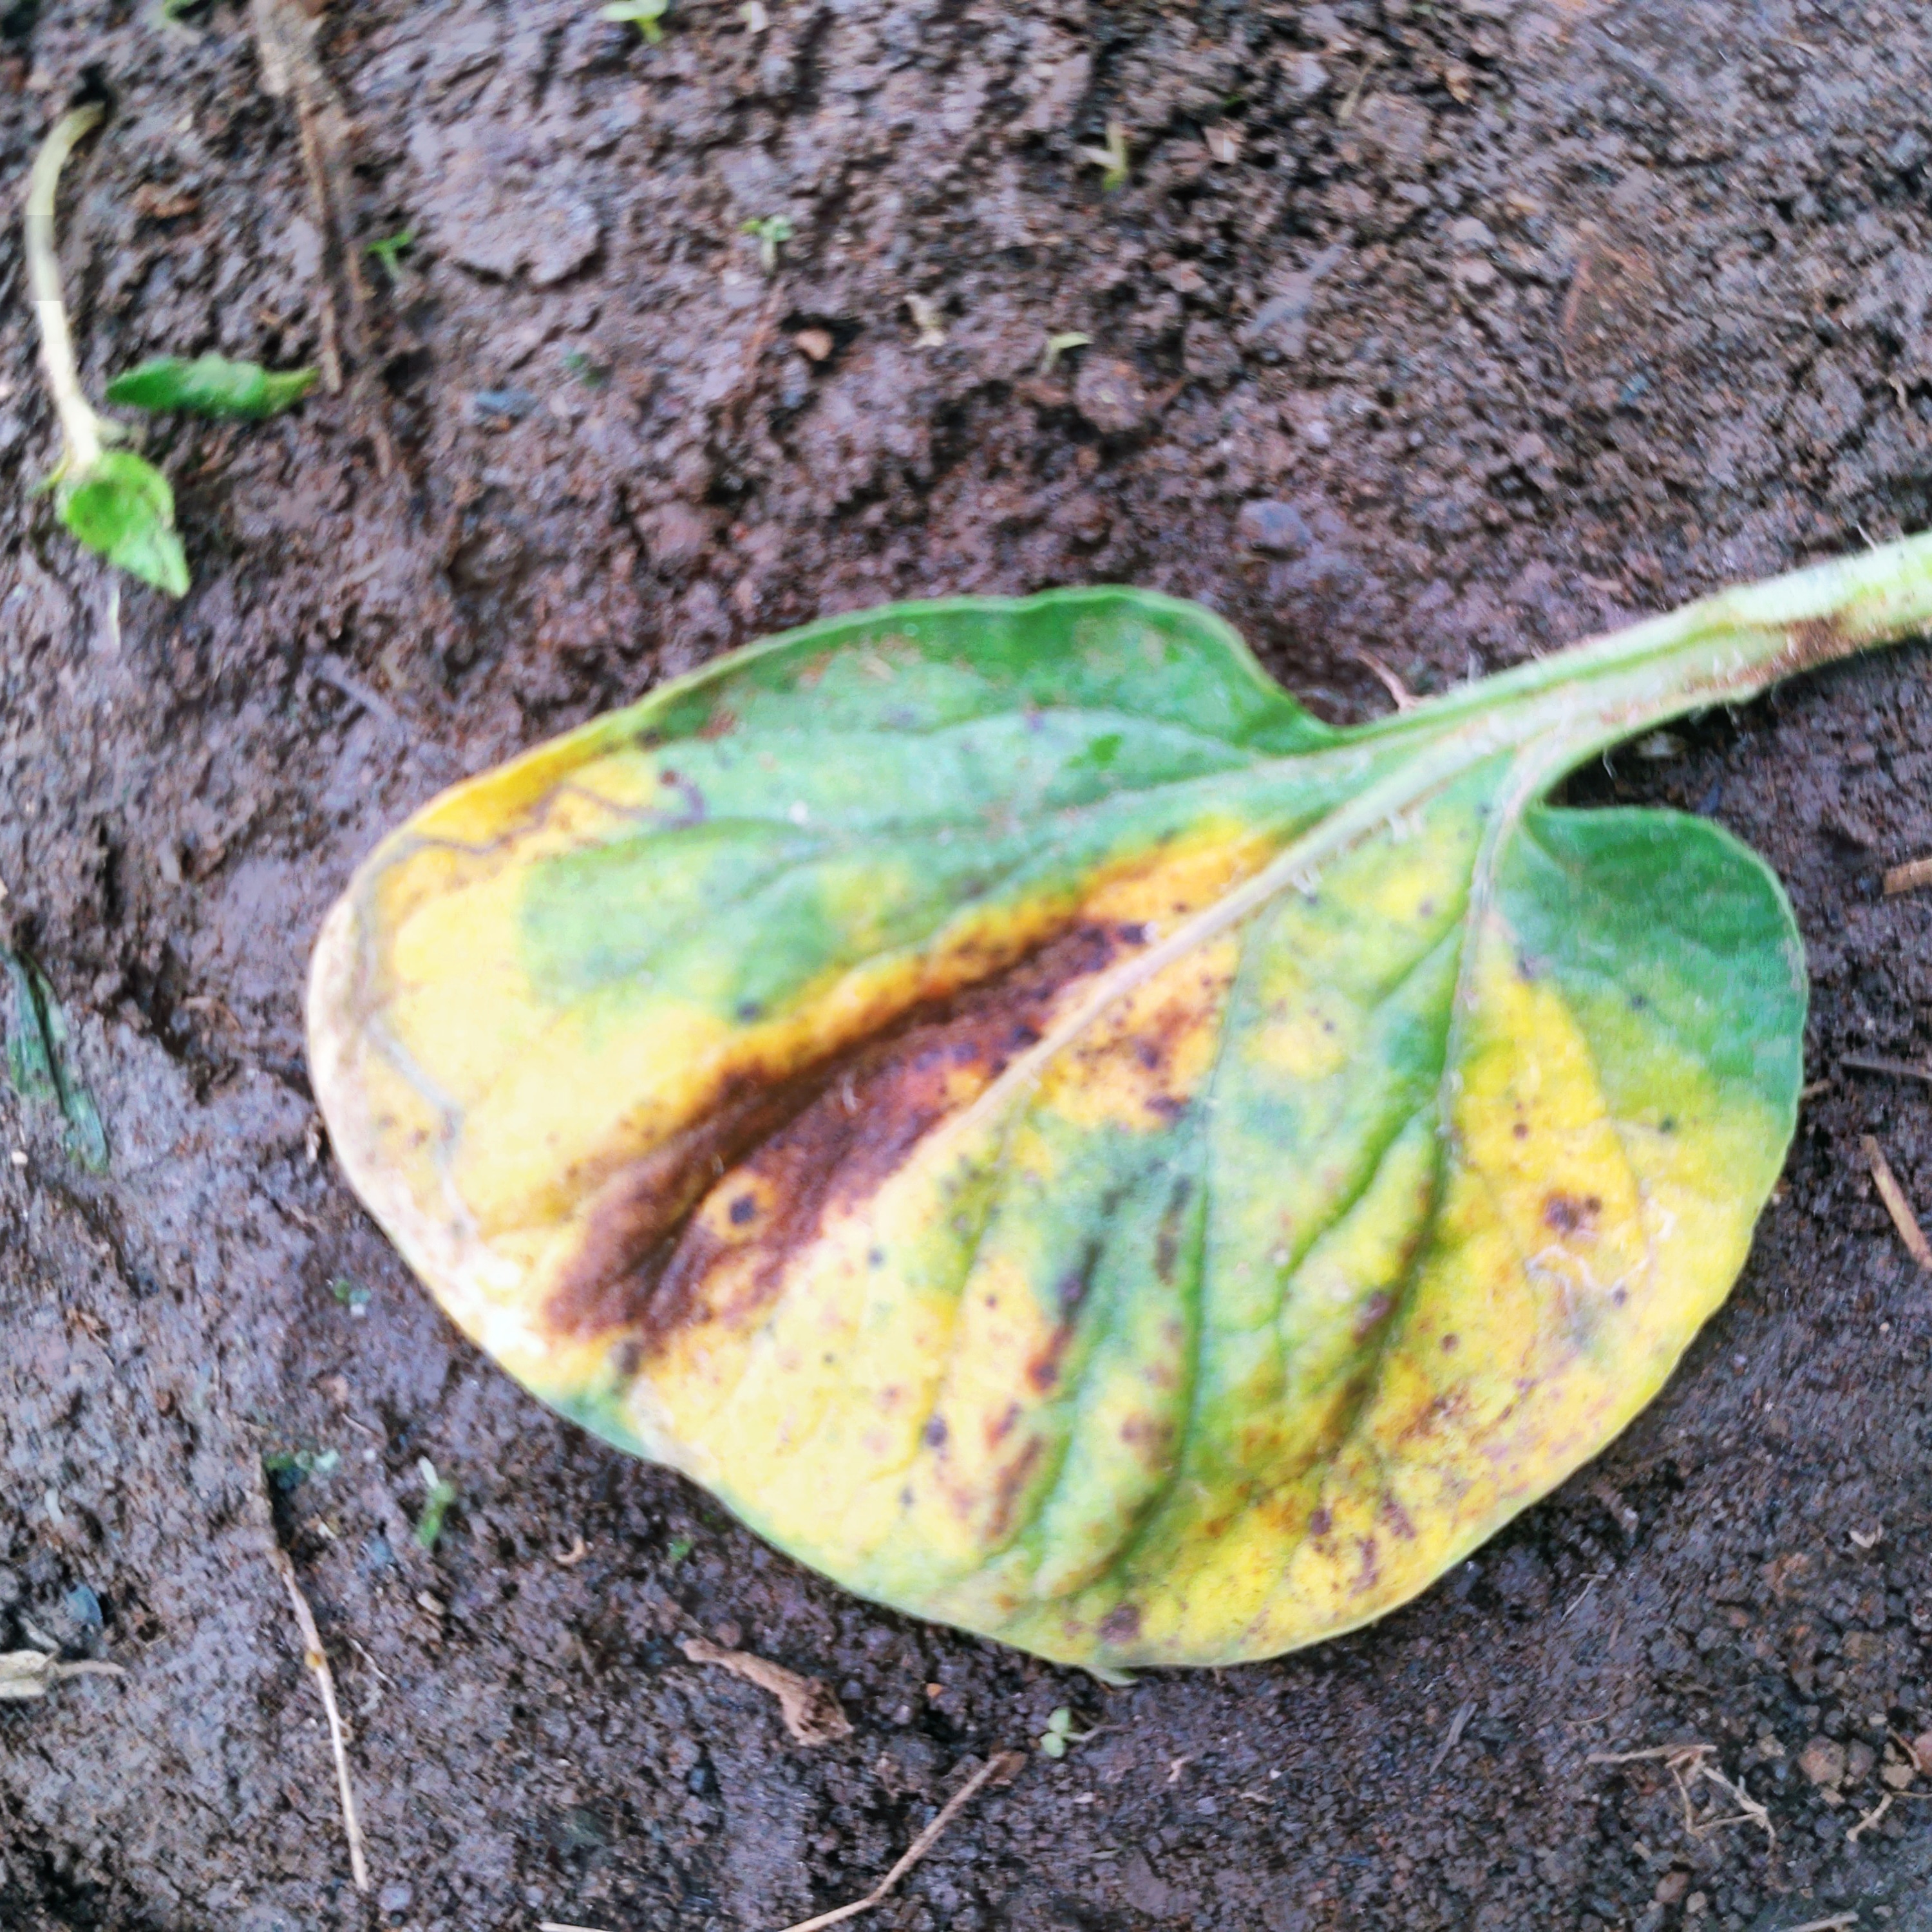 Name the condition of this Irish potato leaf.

late blight
